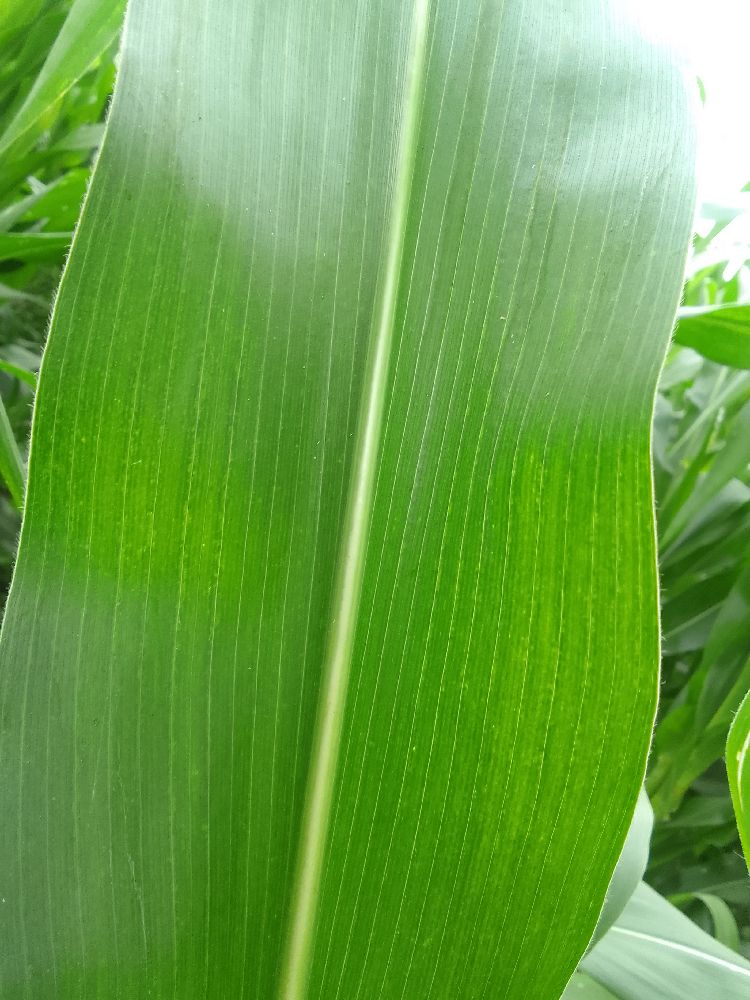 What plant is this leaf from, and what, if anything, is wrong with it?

maize, healthy
